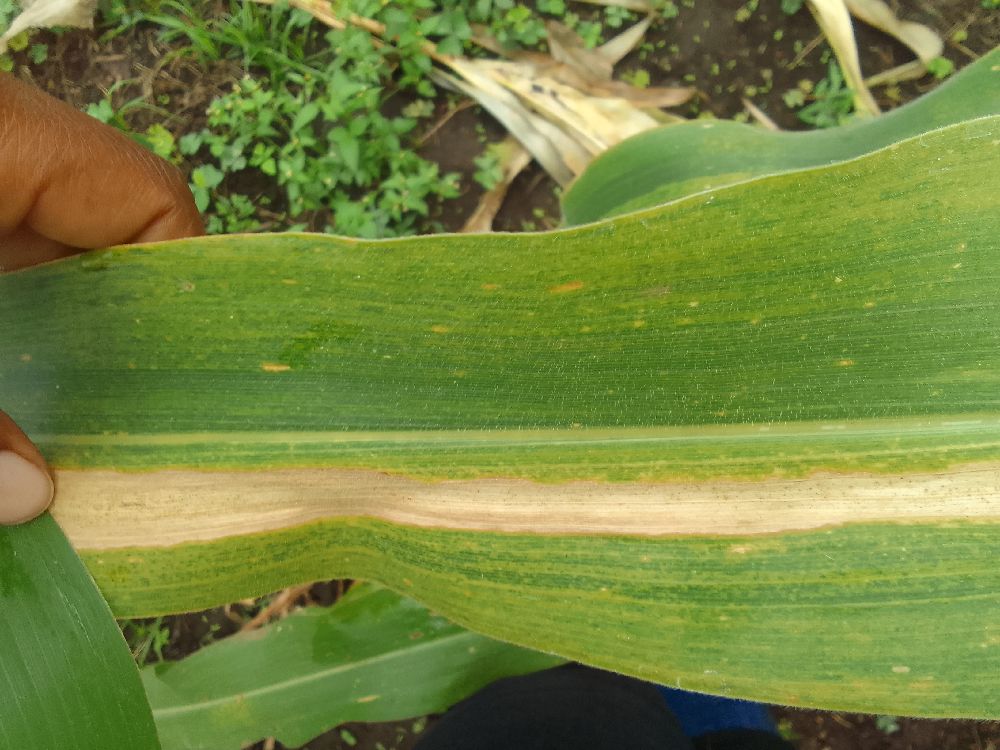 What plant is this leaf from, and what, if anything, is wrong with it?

maize, maize lethal necrosis
